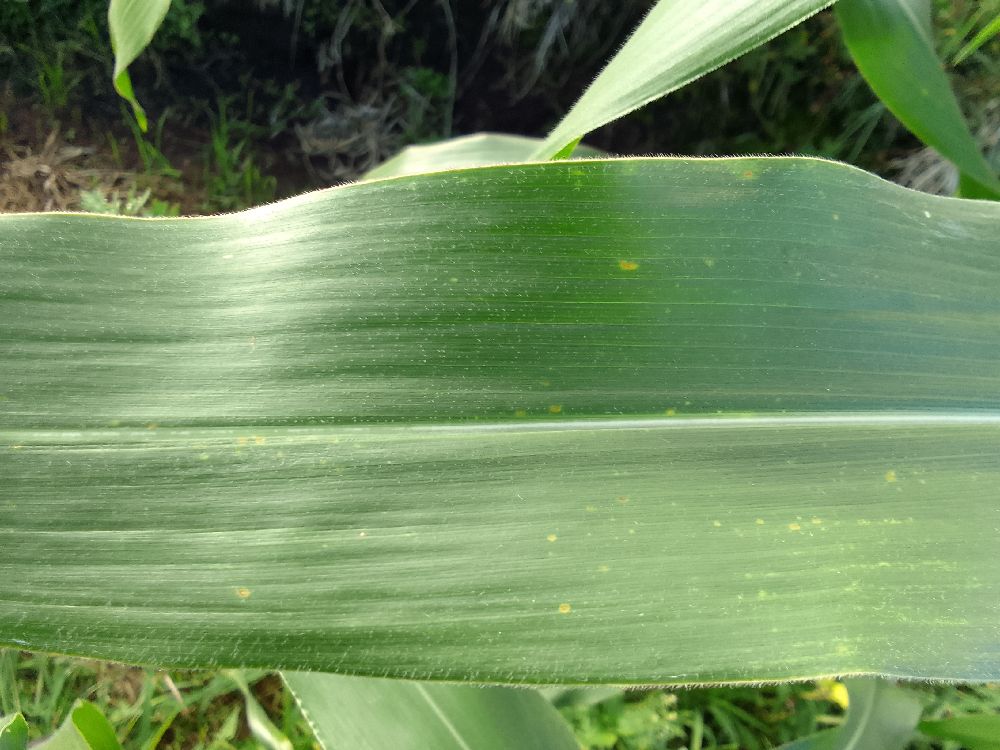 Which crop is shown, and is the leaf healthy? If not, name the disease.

maize, healthy
